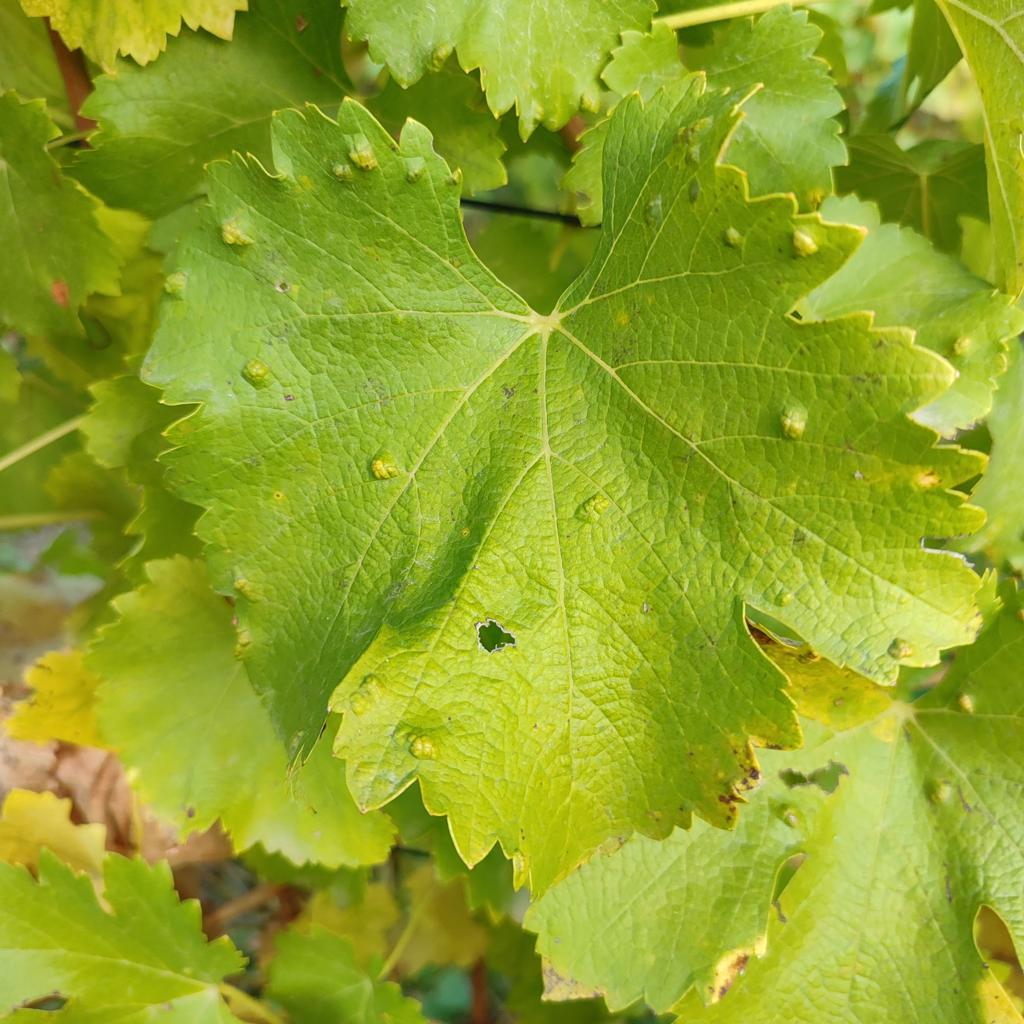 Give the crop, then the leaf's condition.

grapevine, erineum mite
